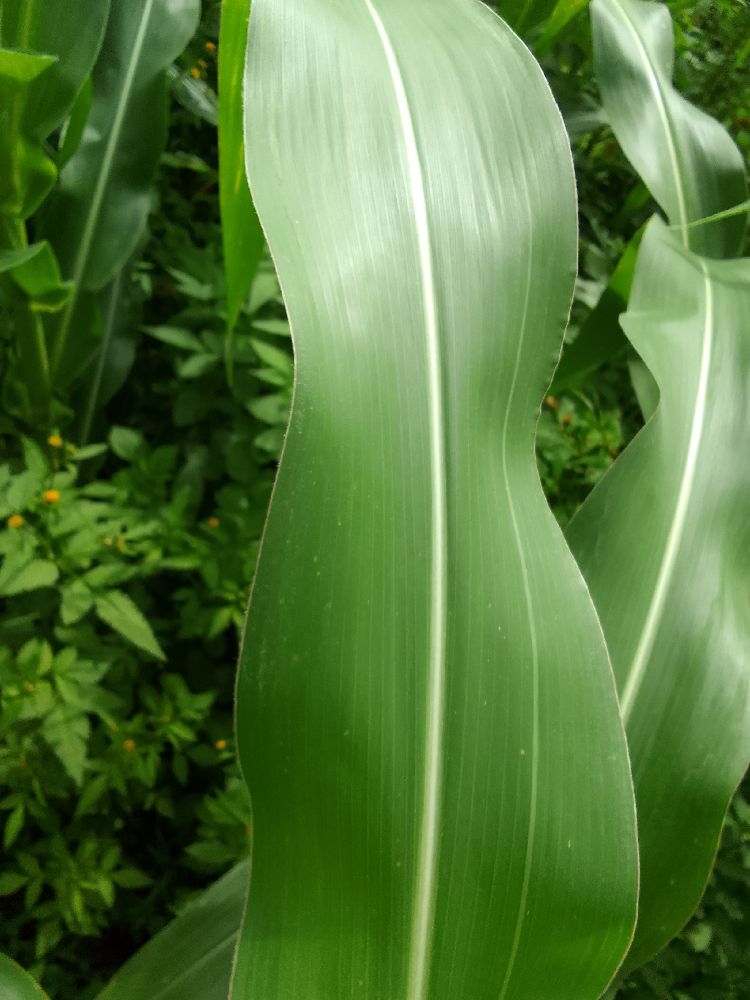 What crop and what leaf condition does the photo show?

maize, healthy
